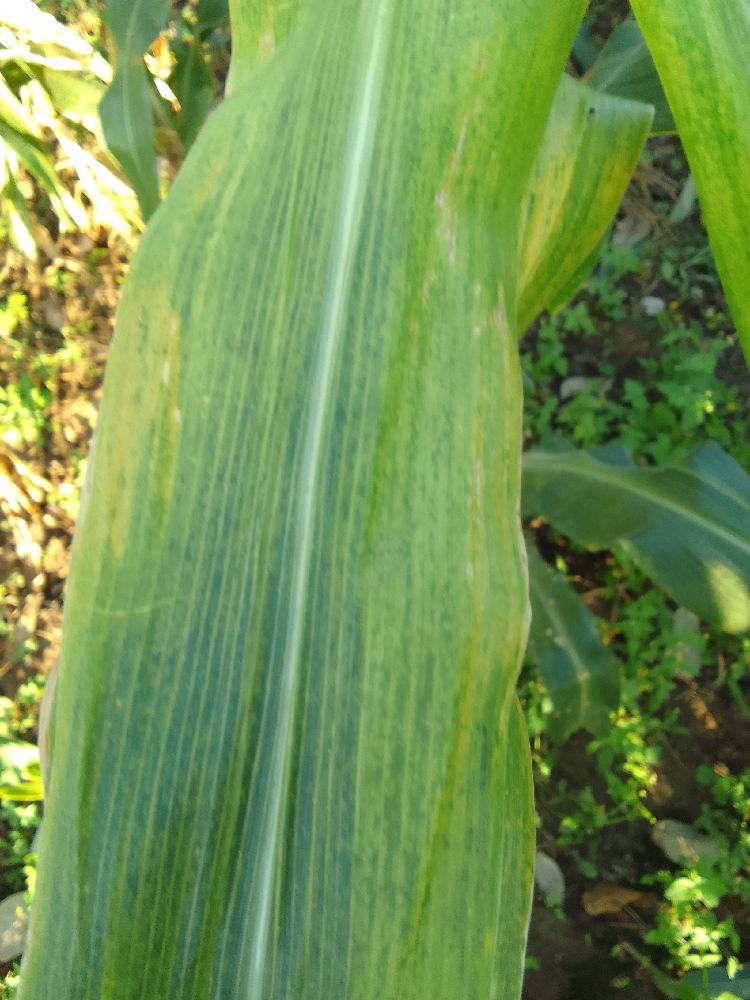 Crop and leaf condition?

maize, maize lethal necrosis
